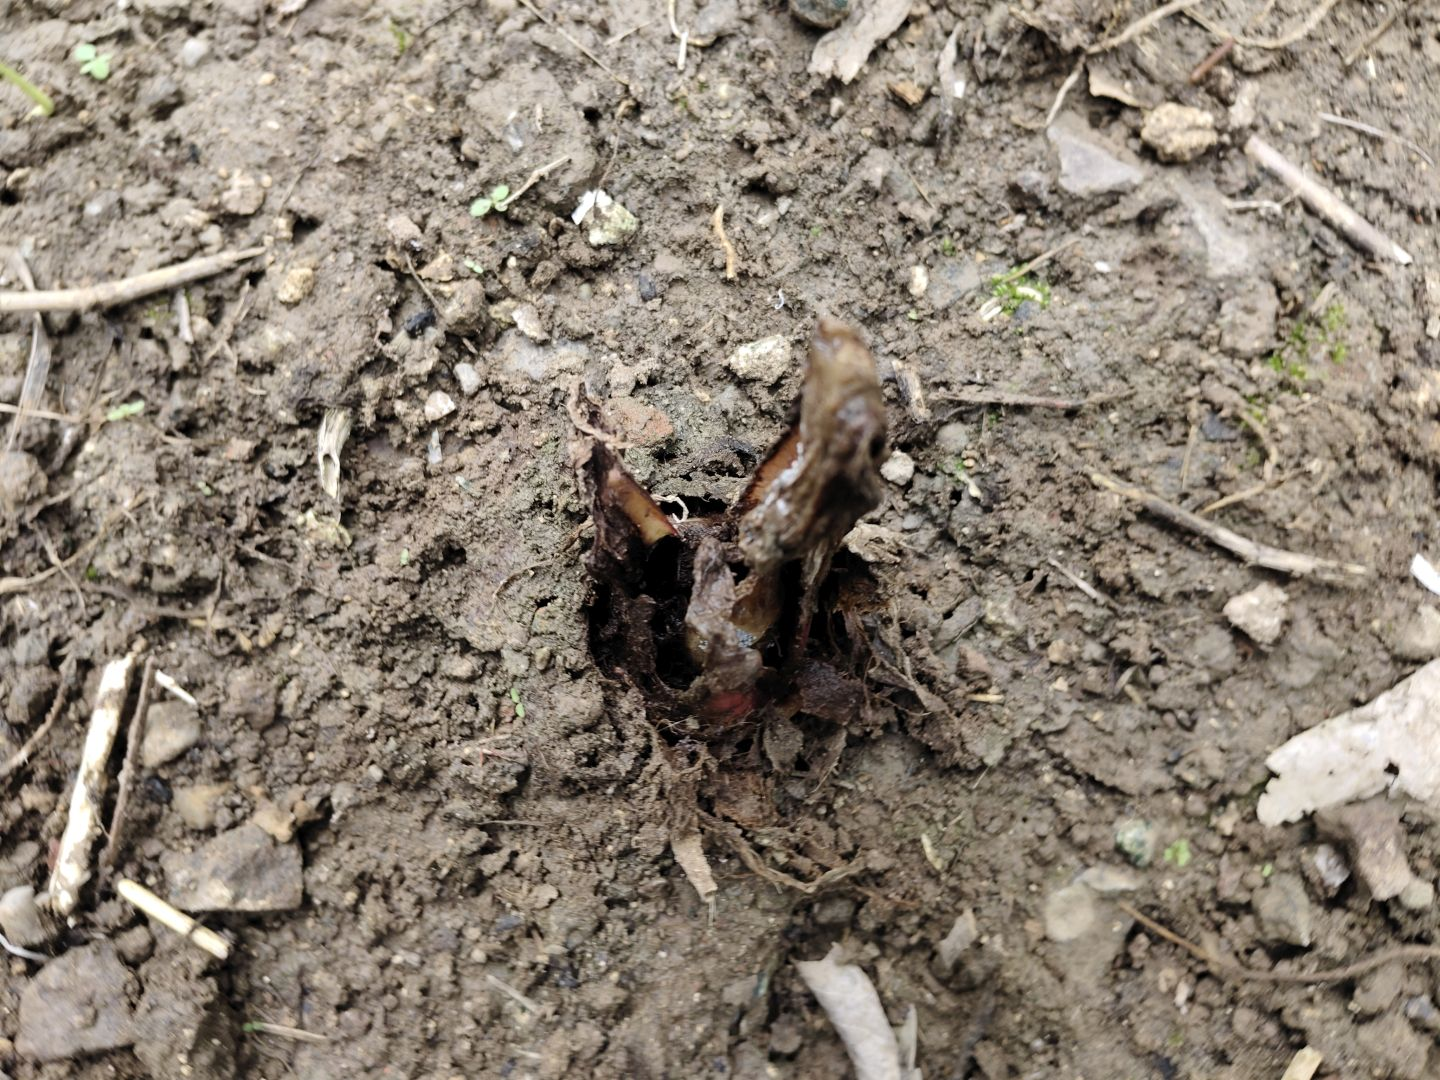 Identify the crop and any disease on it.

taro, root rot
